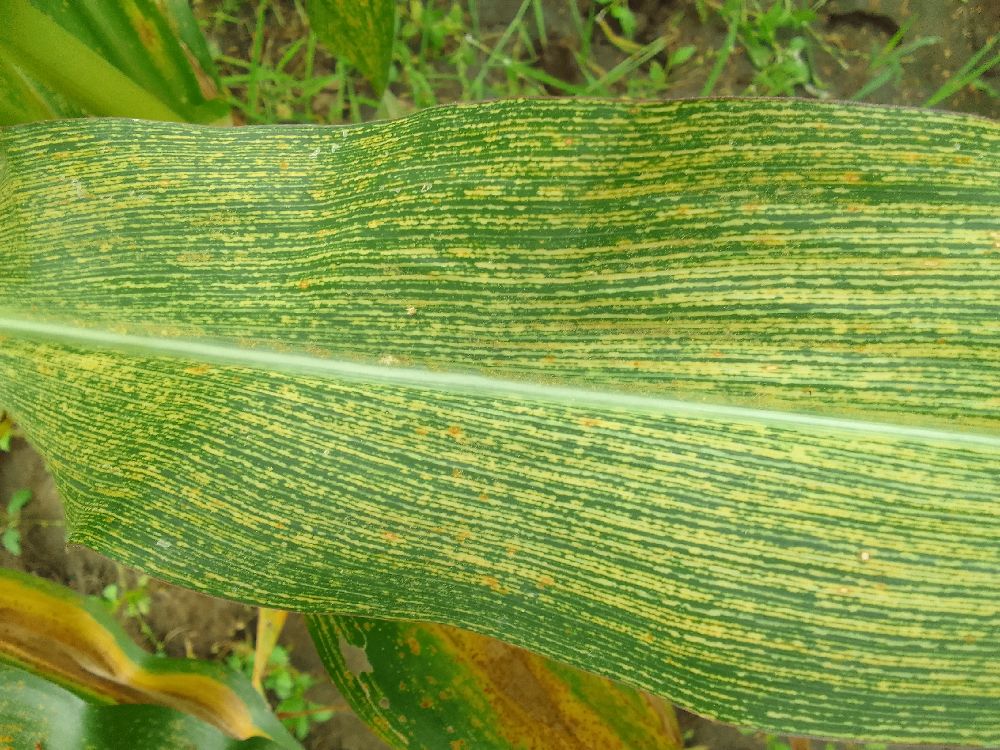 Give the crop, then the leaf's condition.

maize, maize streak virus
